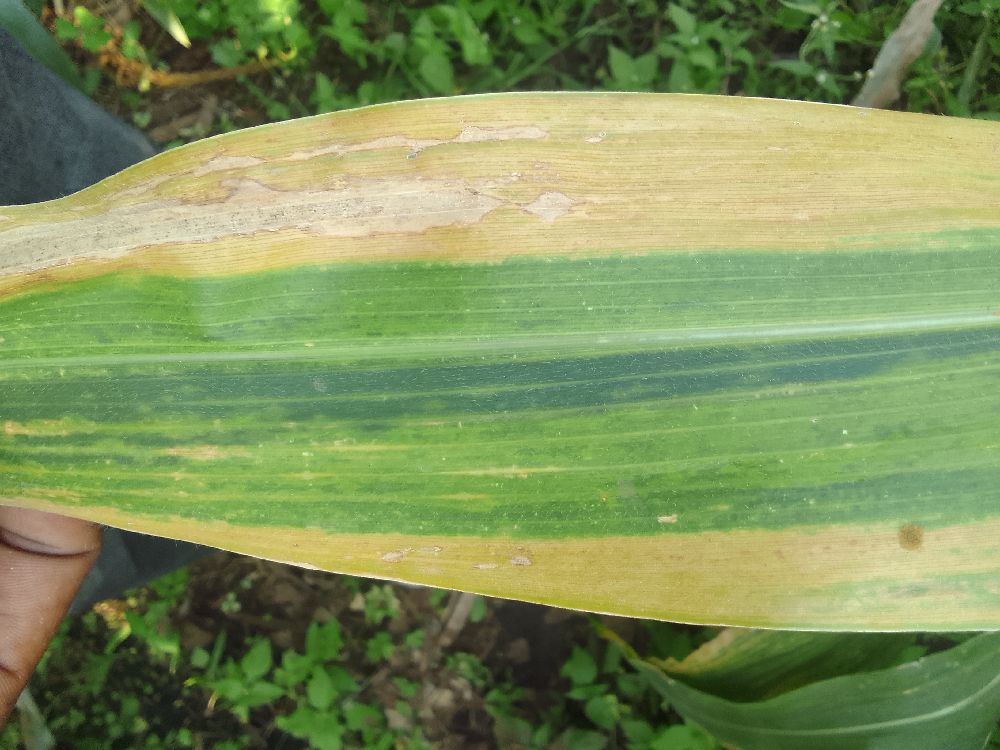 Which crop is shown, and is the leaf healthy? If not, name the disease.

maize, maize lethal necrosis
